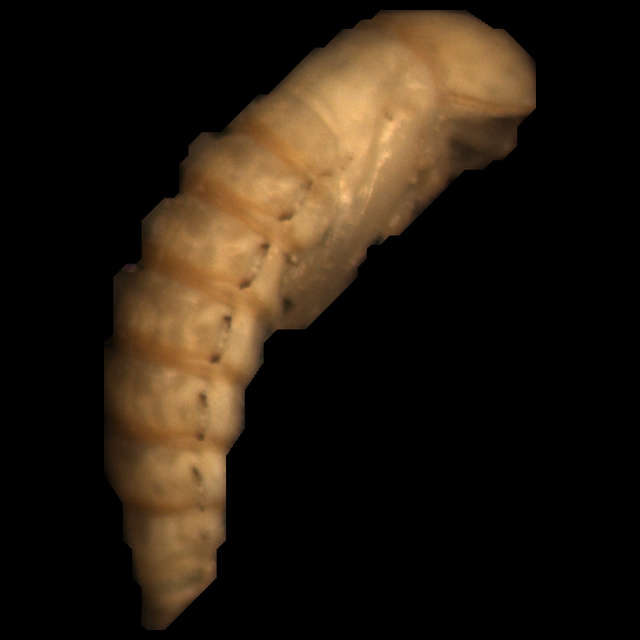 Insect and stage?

mealworm pupa
